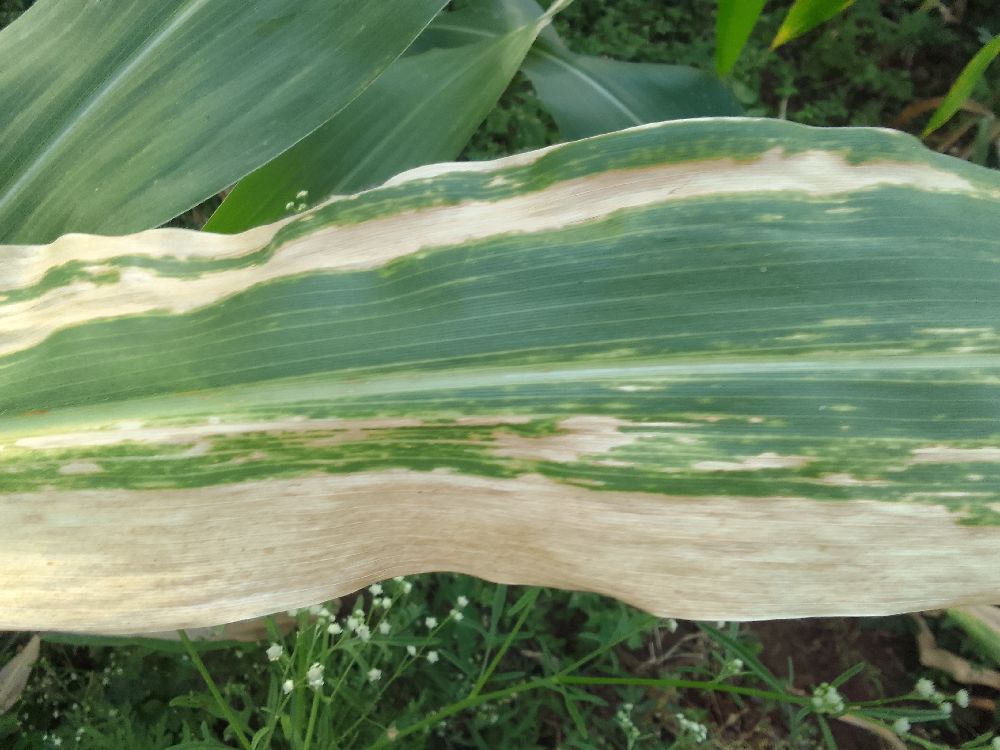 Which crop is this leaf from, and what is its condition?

maize, maize lethal necrosis
